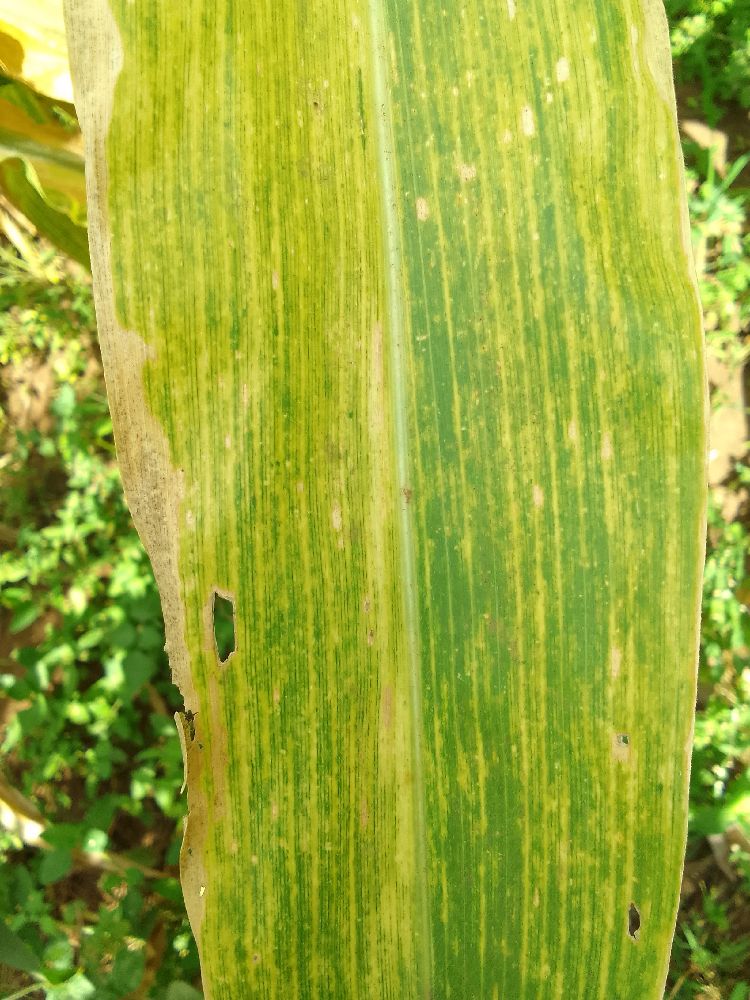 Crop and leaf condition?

maize, maize lethal necrosis
